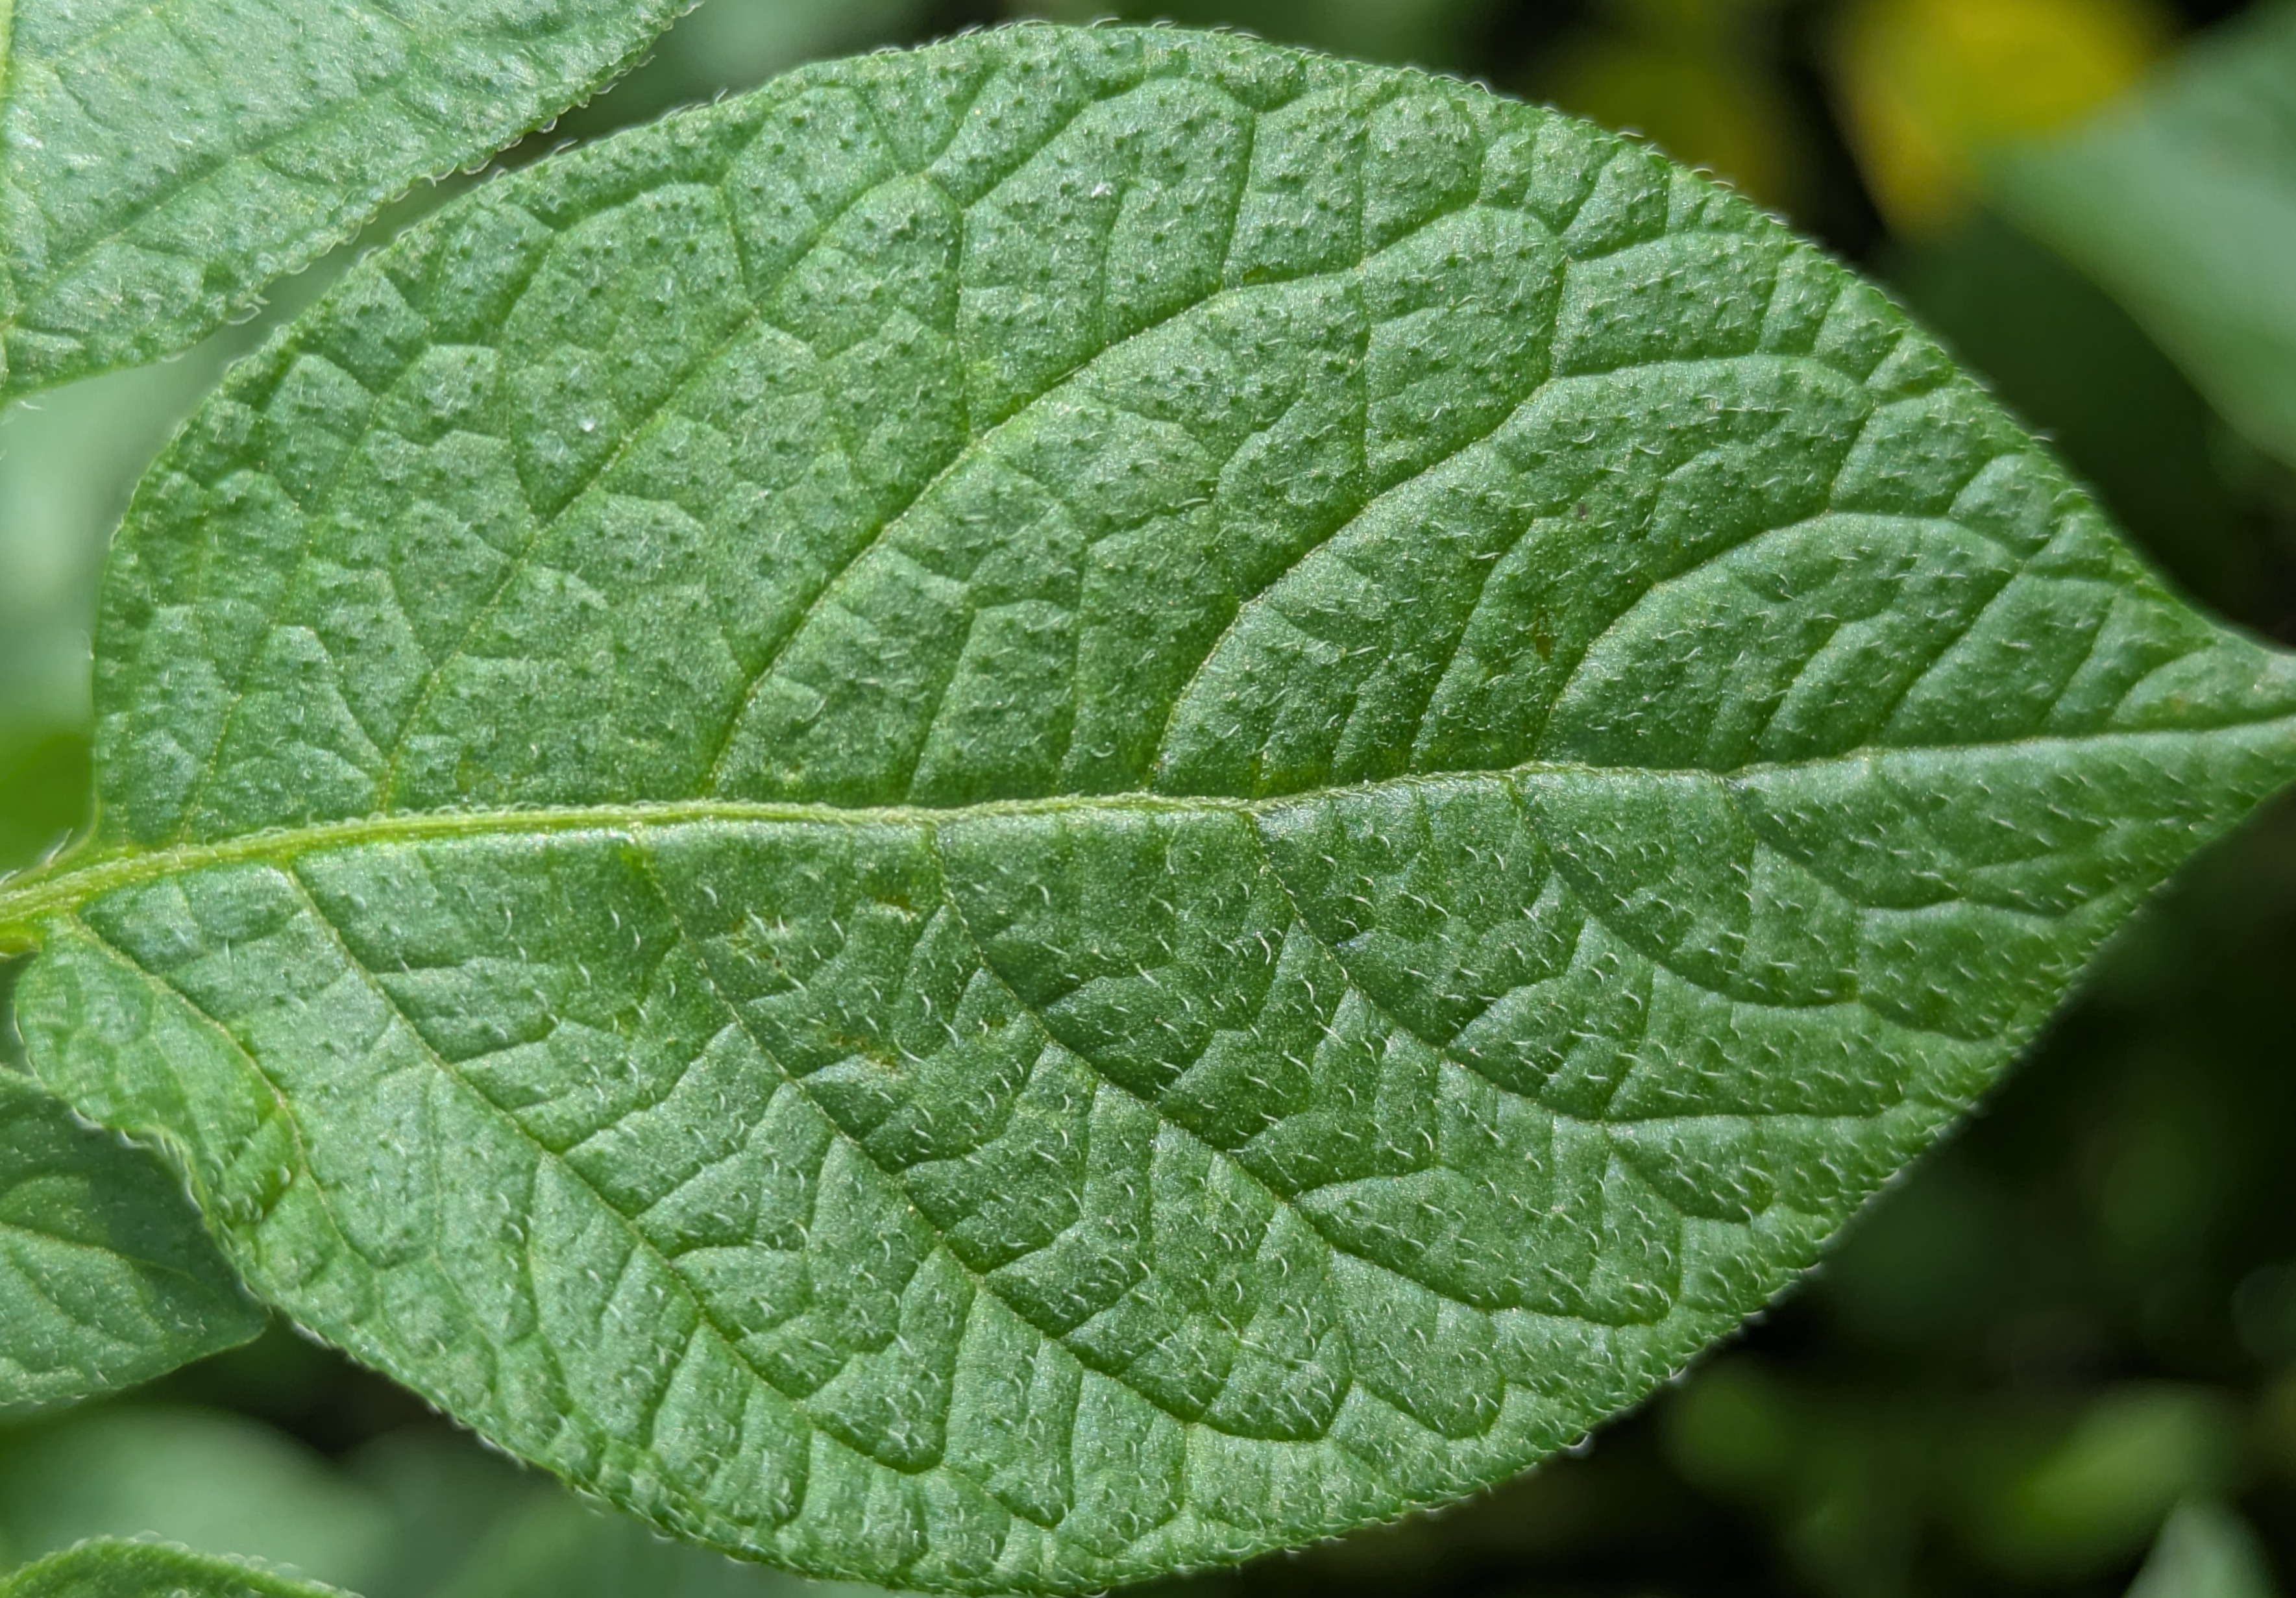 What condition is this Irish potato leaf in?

healthy
